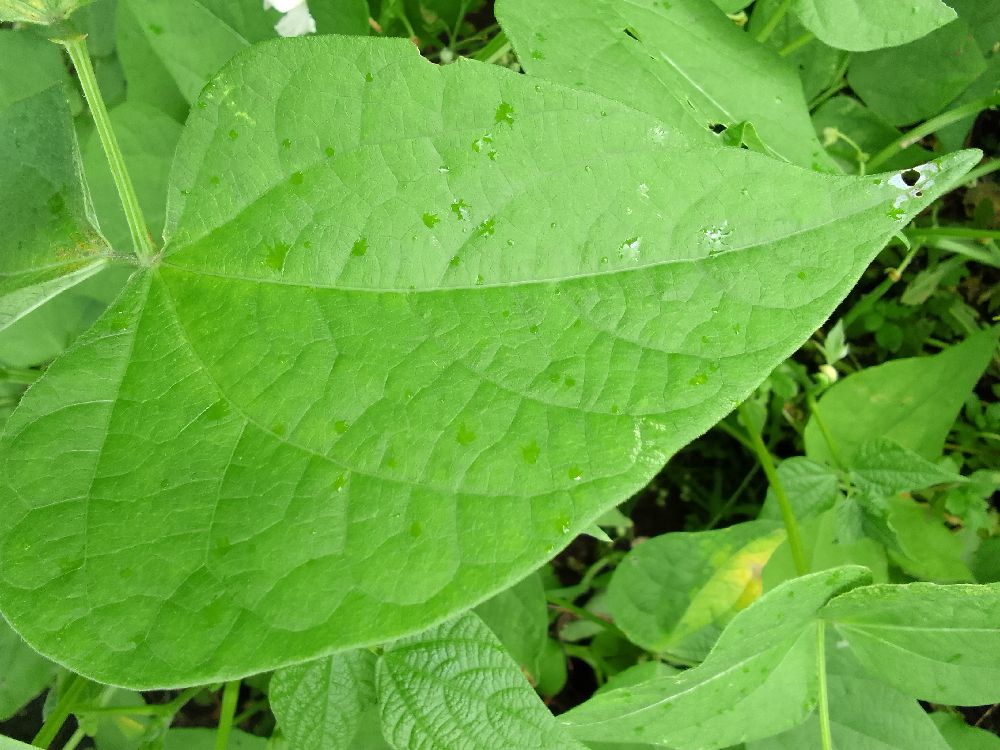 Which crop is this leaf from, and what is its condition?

common bean, healthy
